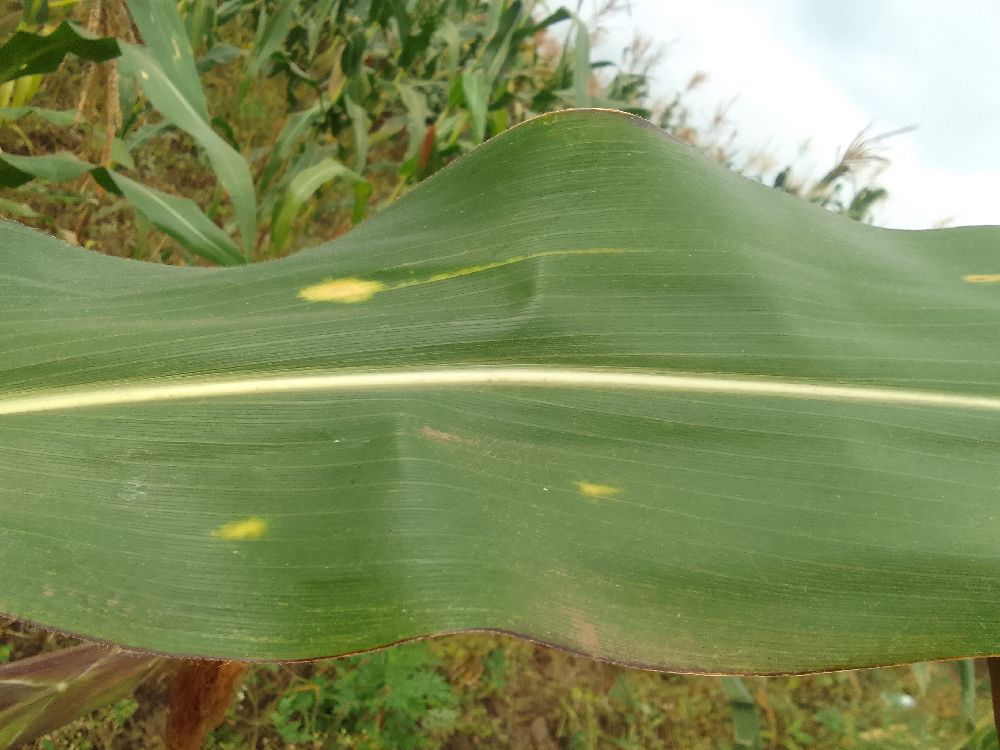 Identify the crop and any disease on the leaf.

maize, healthy
